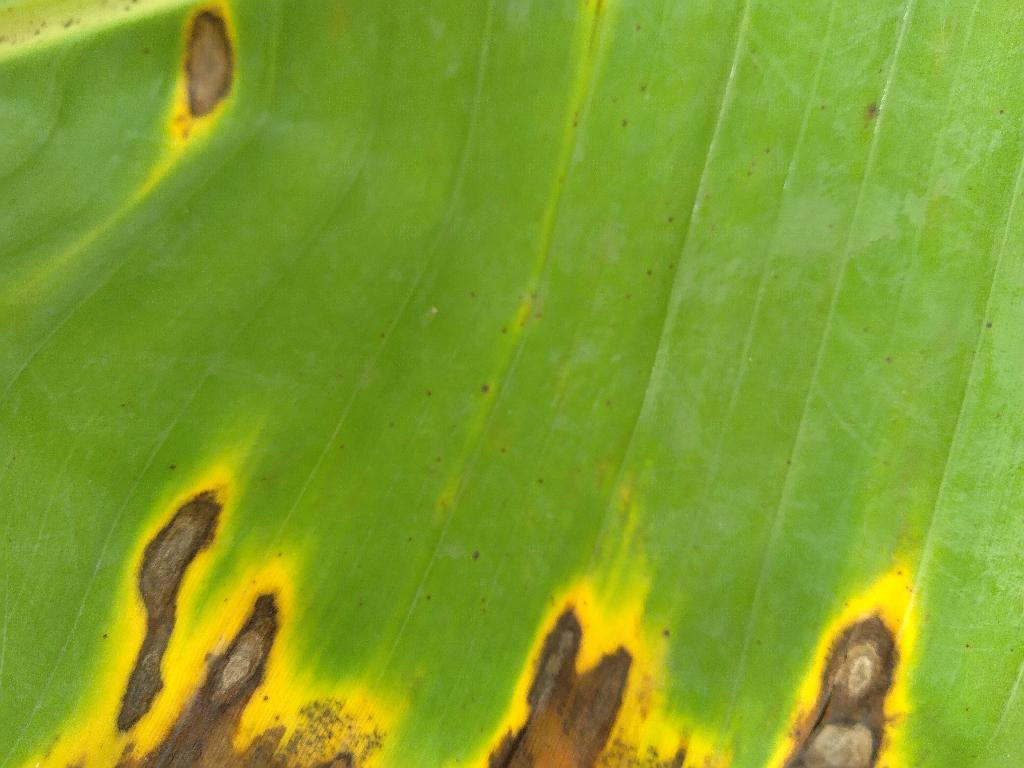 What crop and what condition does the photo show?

banana, black sigatoka
